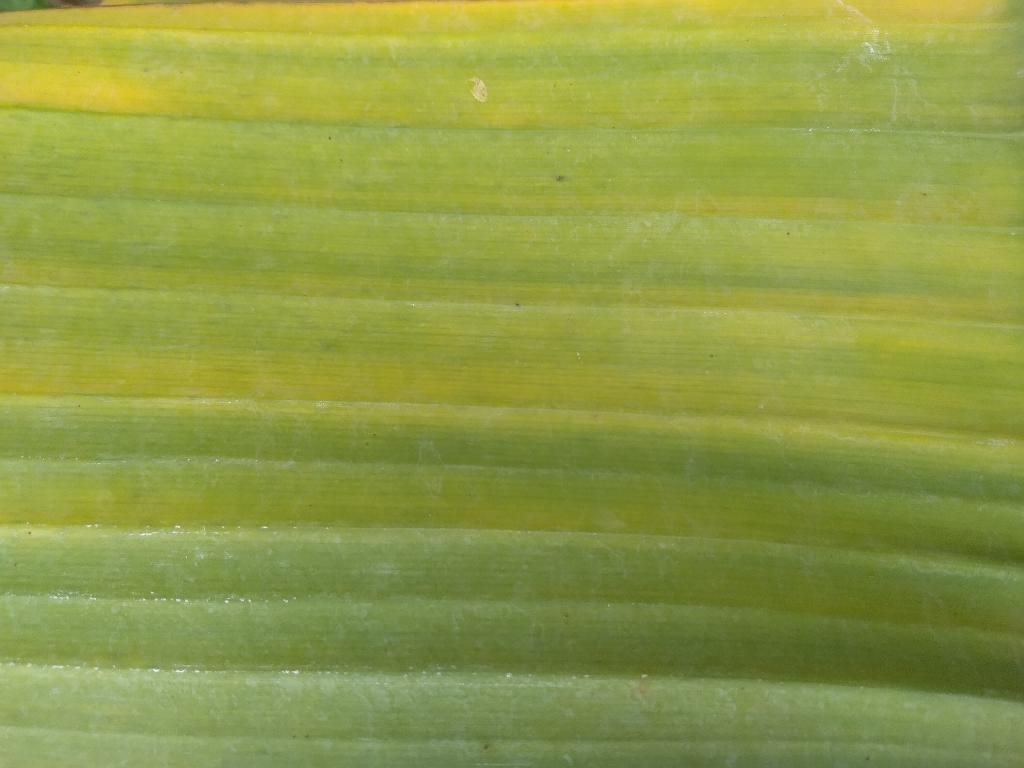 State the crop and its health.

banana, fusarium wilt race 1
